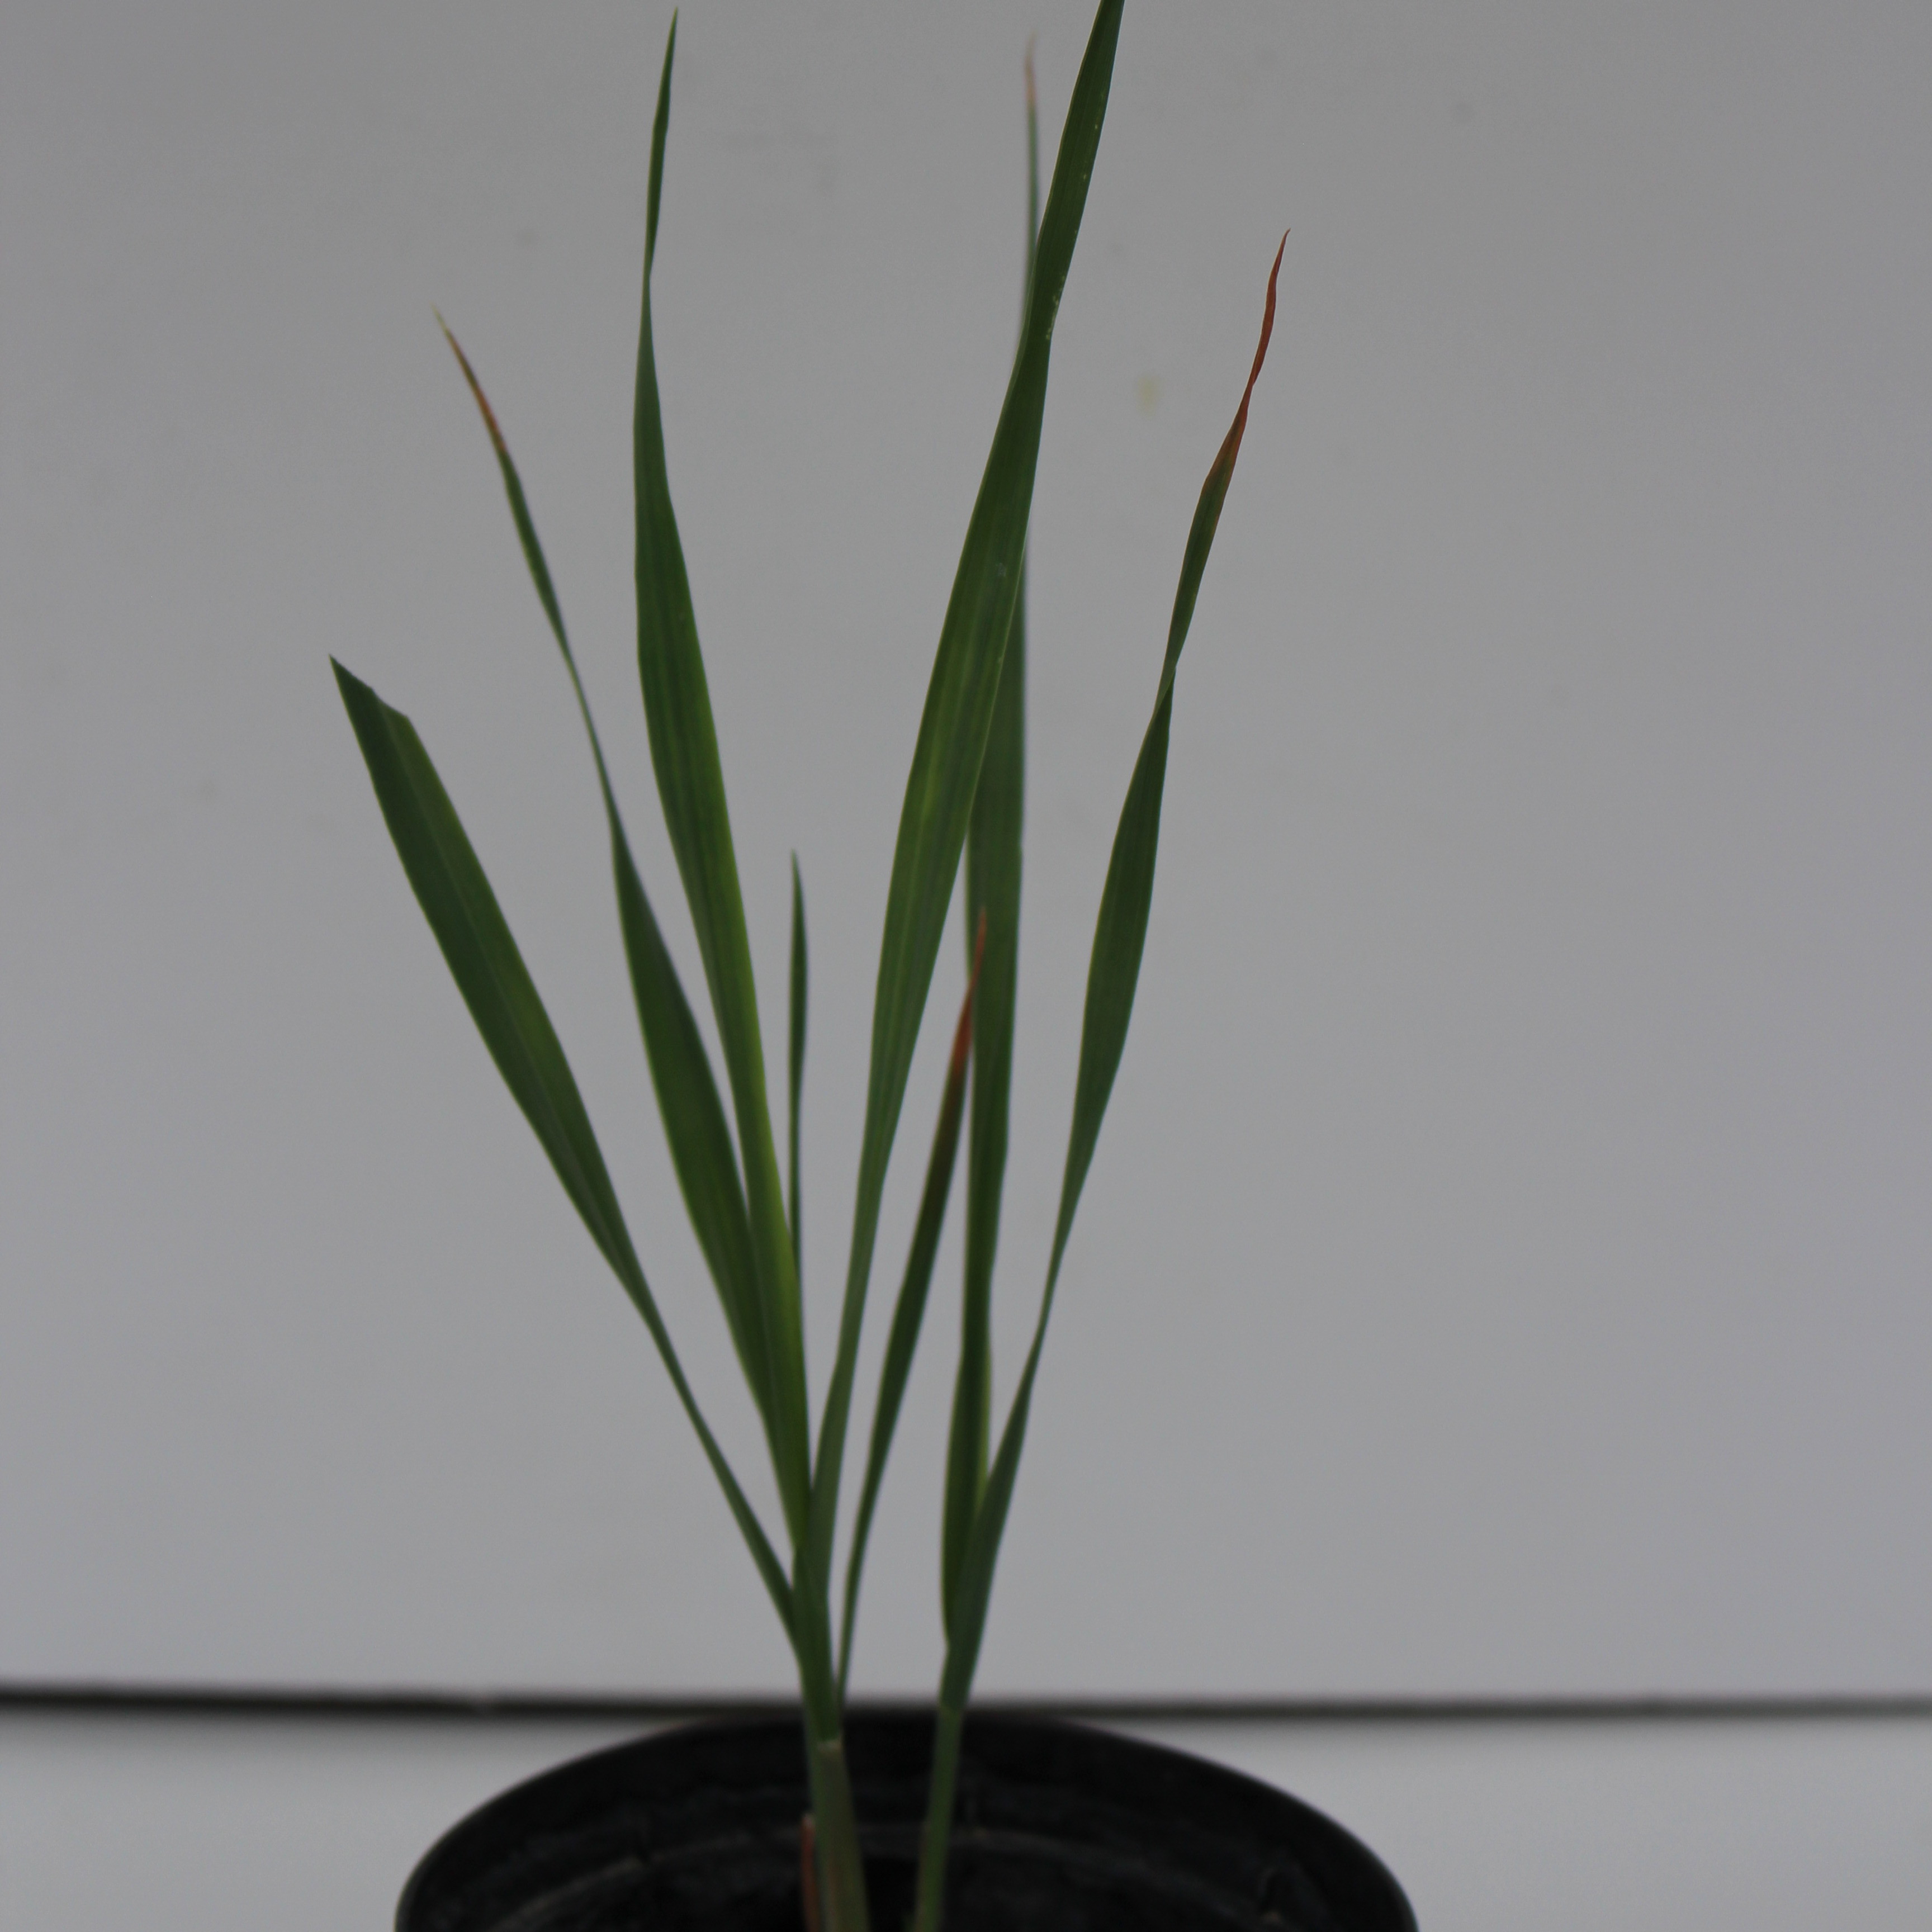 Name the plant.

Avena sterilis
